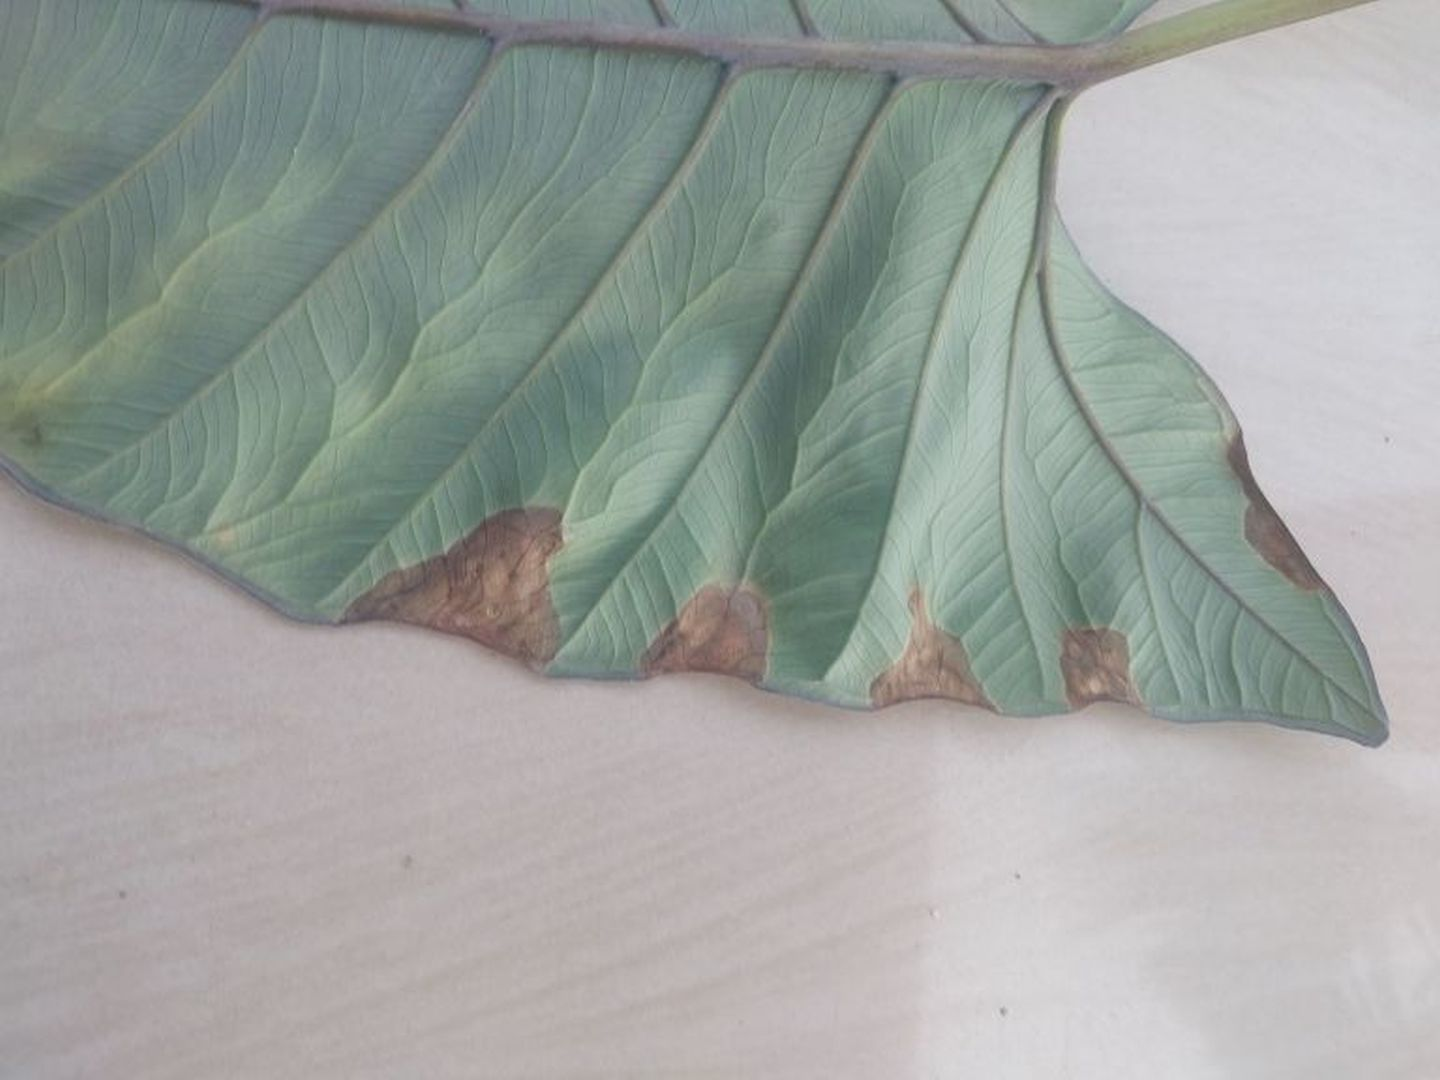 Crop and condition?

taro, leaf blight
